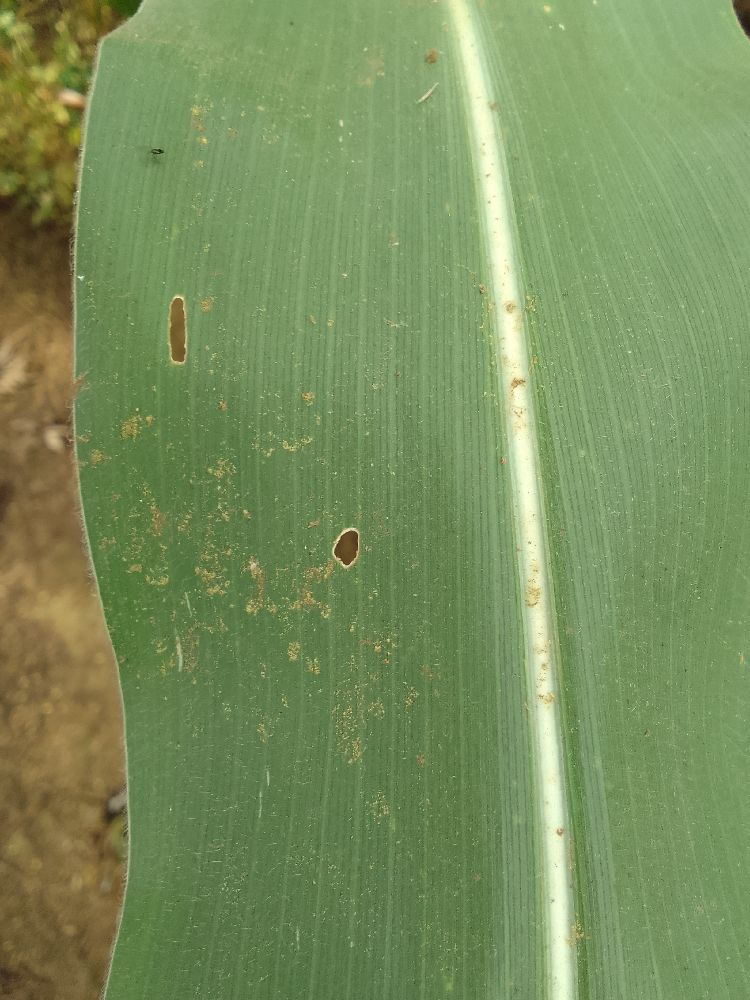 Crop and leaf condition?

maize, healthy
